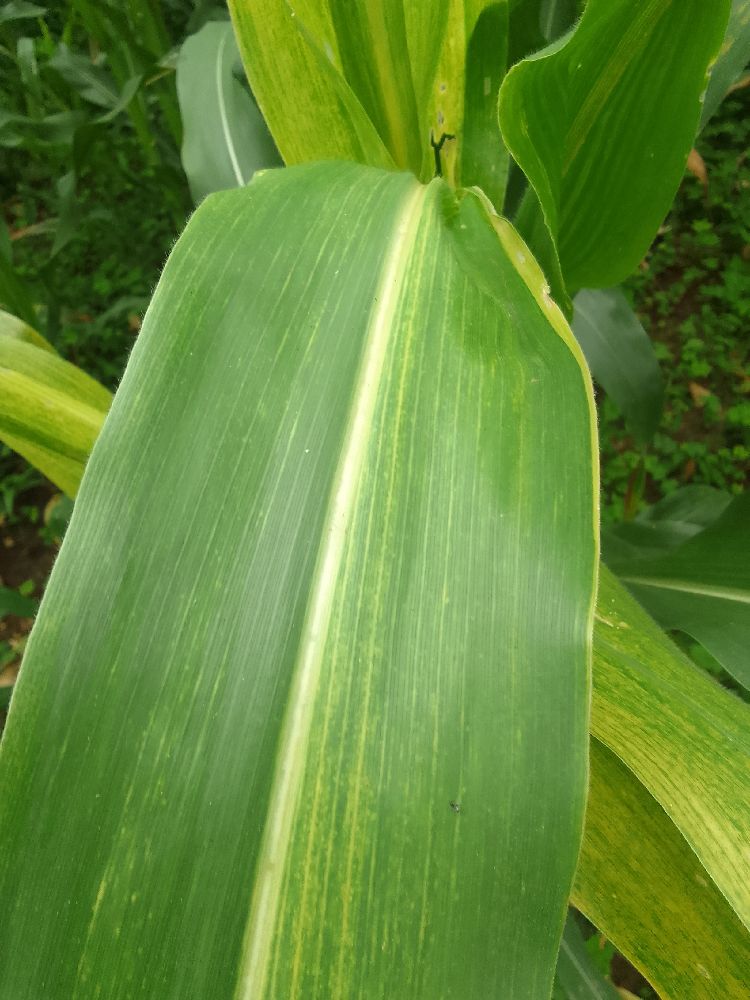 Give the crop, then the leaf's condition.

maize, maize lethal necrosis
